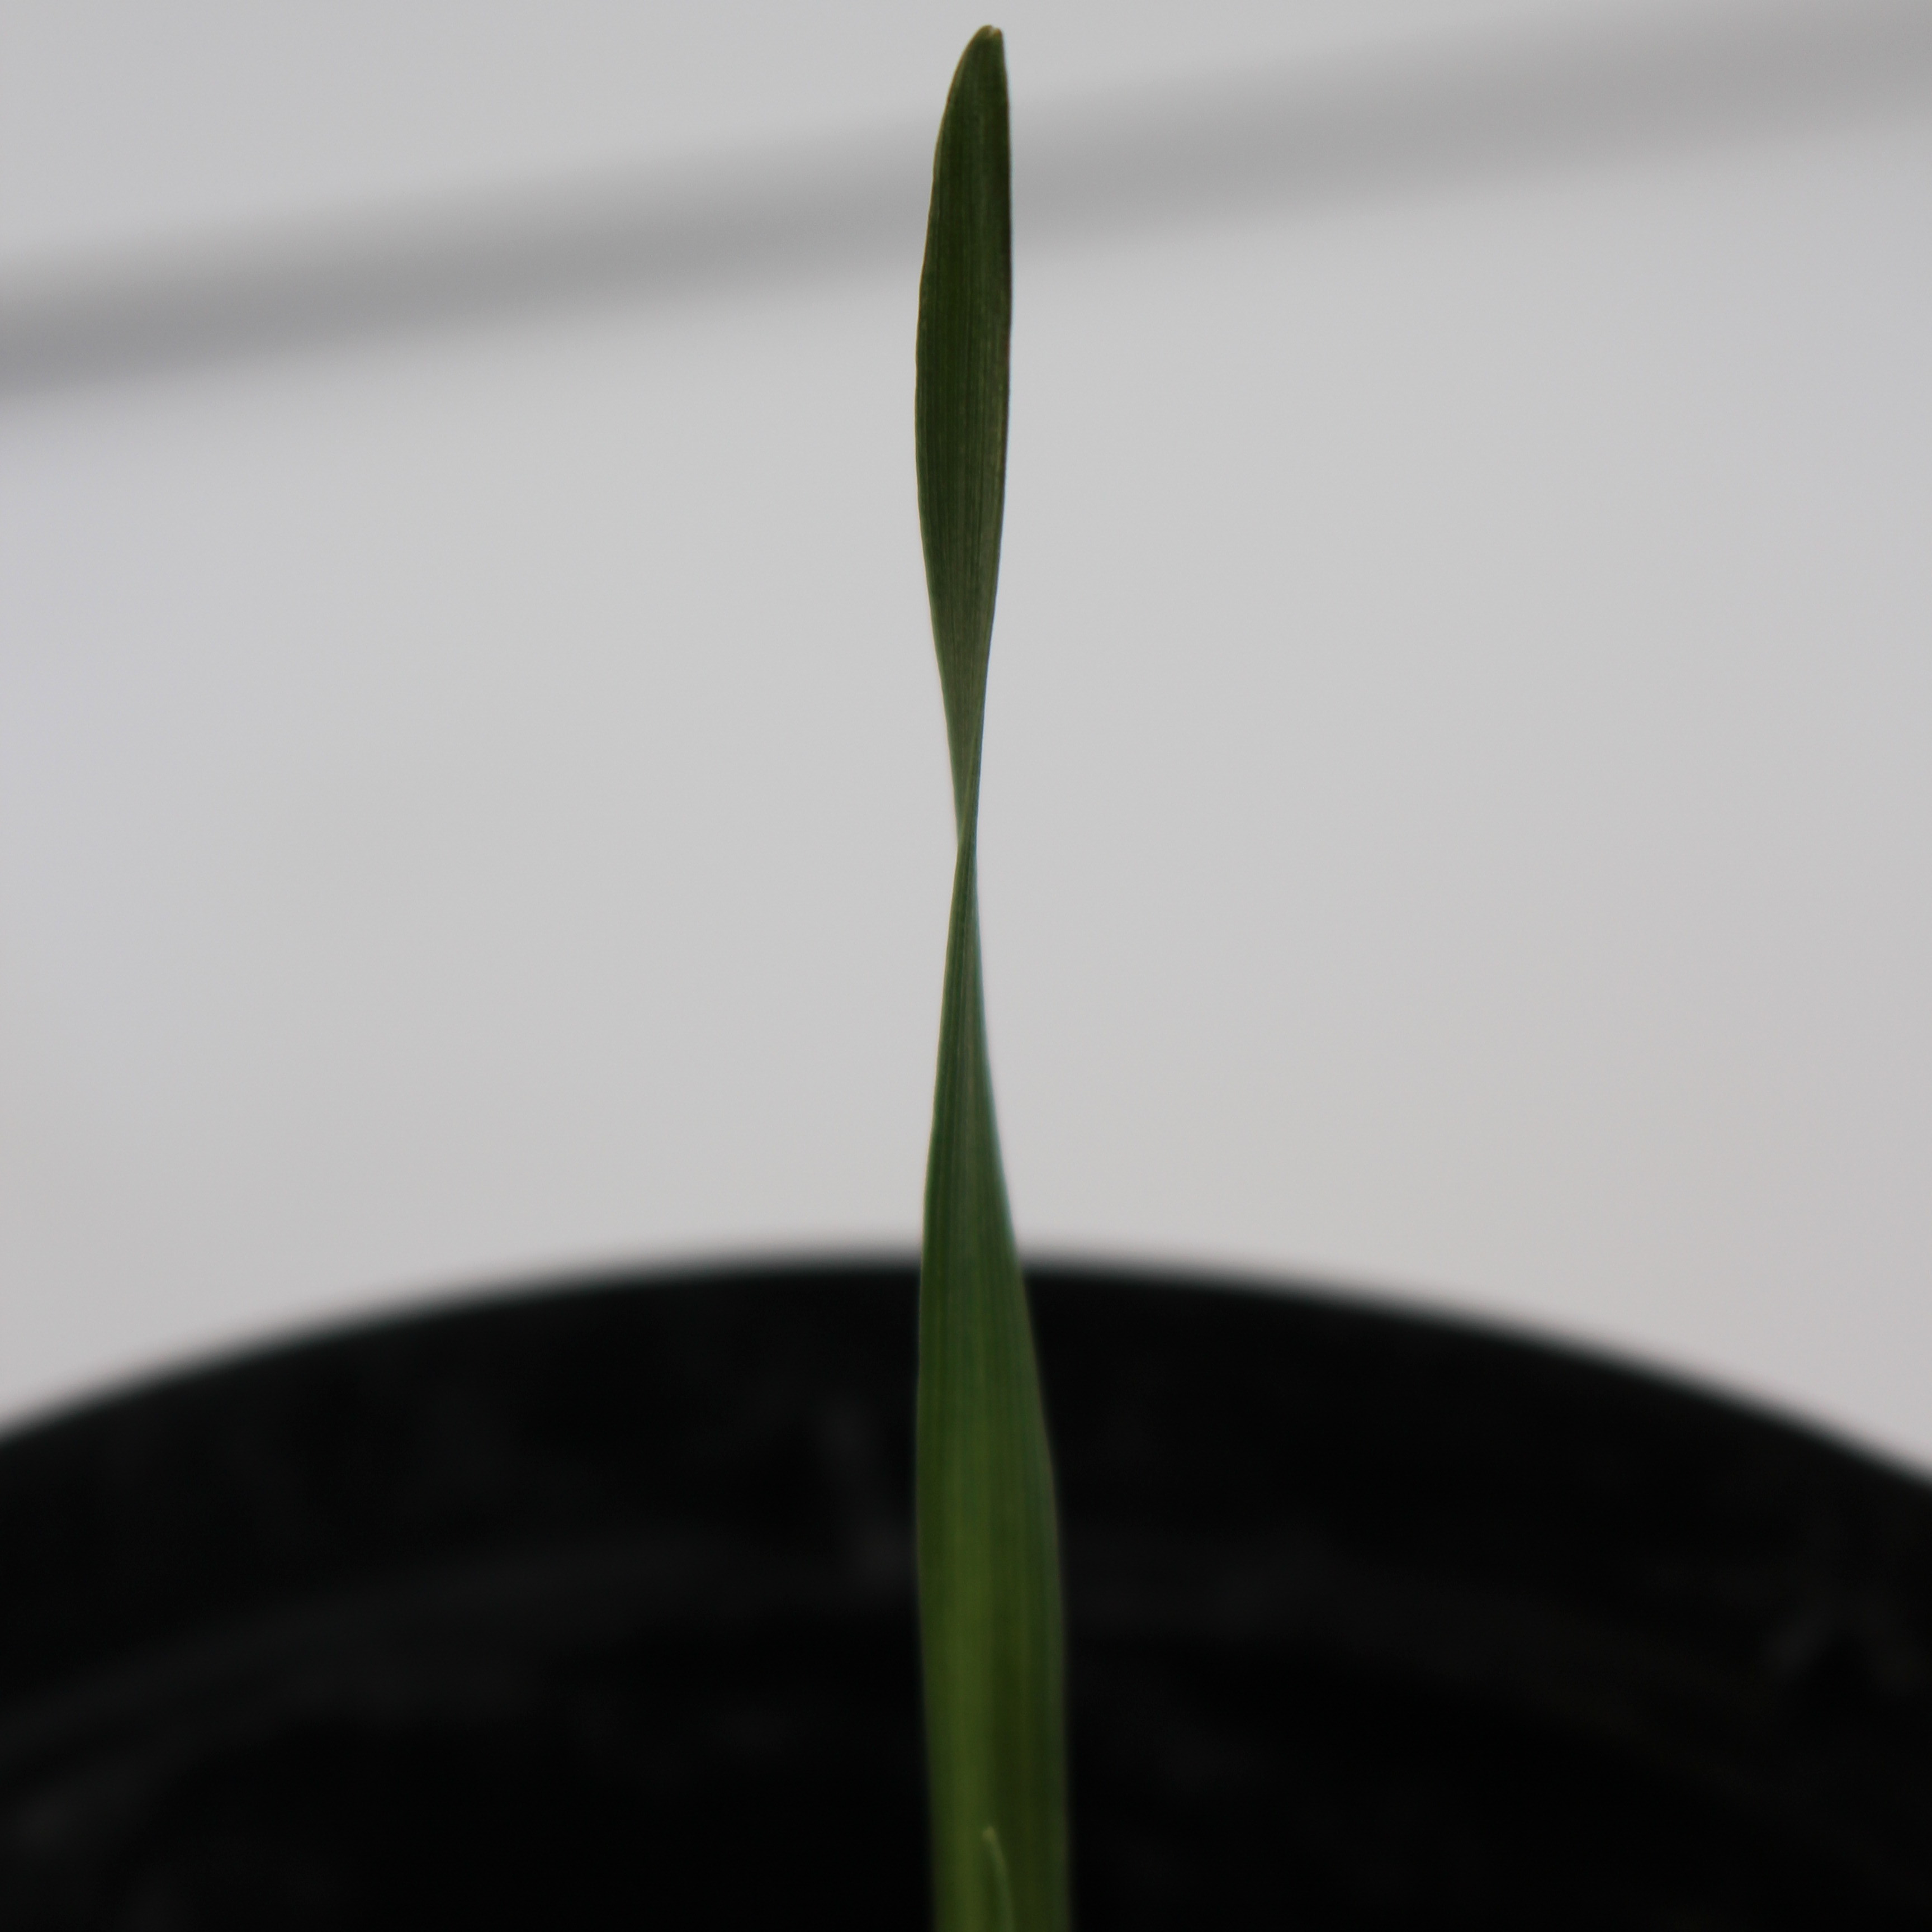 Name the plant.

Avena sterilis
